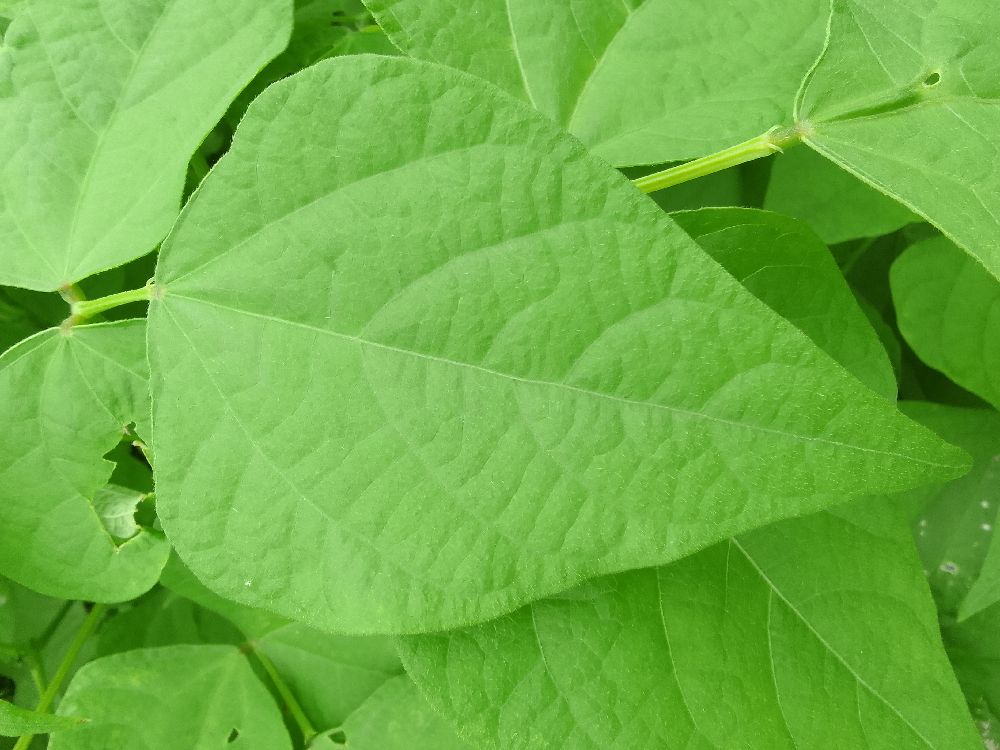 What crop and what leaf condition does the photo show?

common bean, healthy
